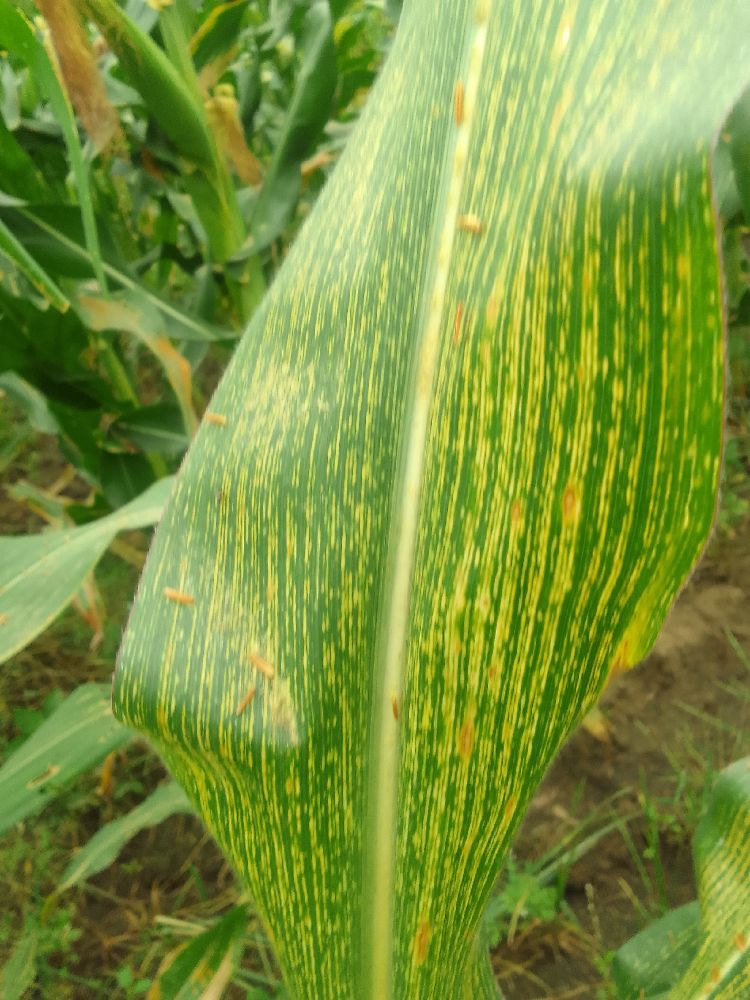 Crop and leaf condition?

maize, maize streak virus
